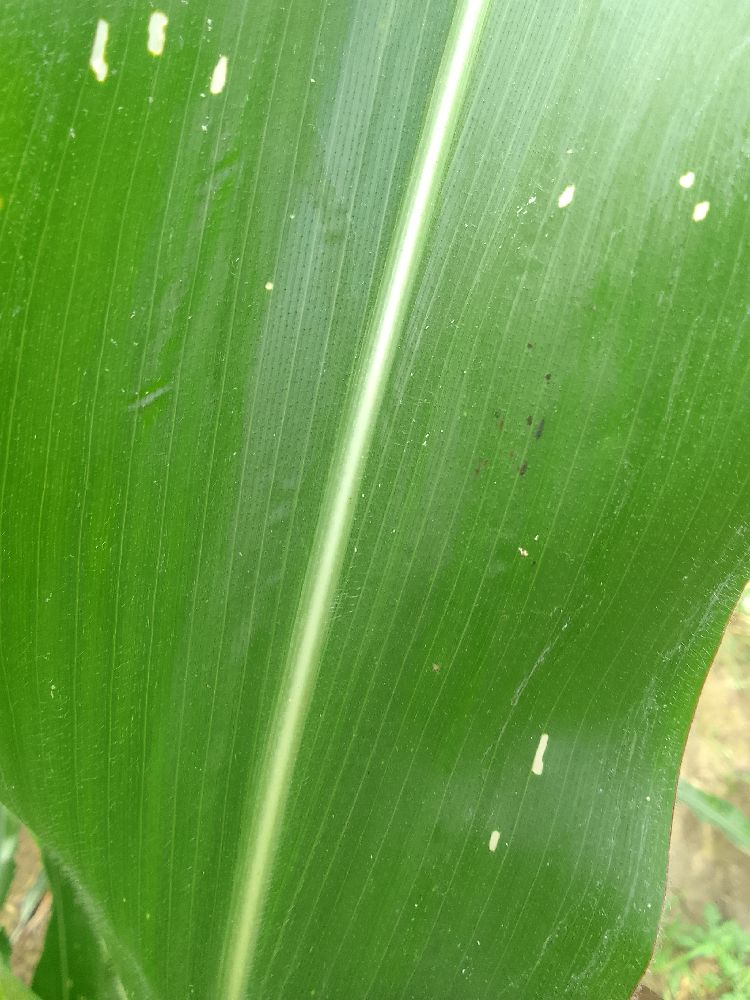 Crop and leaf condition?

maize, healthy
